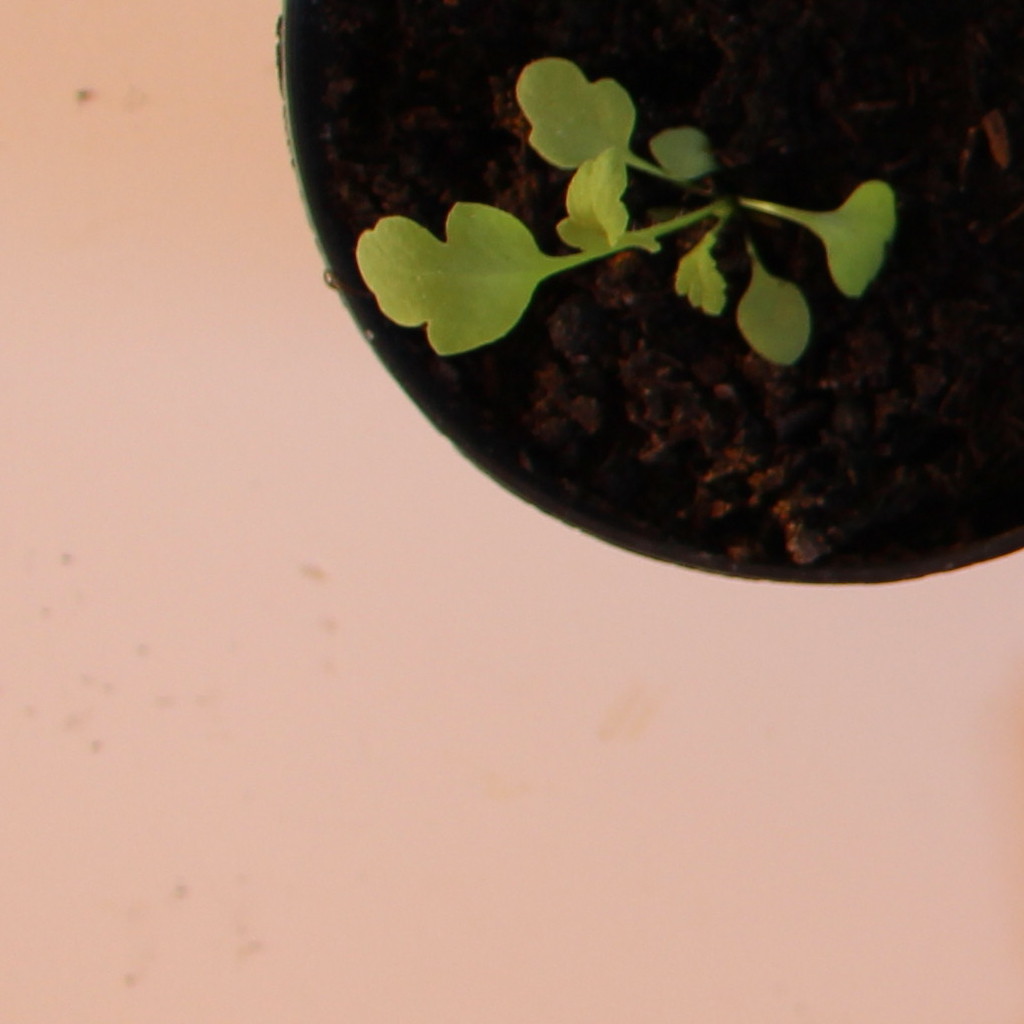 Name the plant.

Papaver rhoeas
